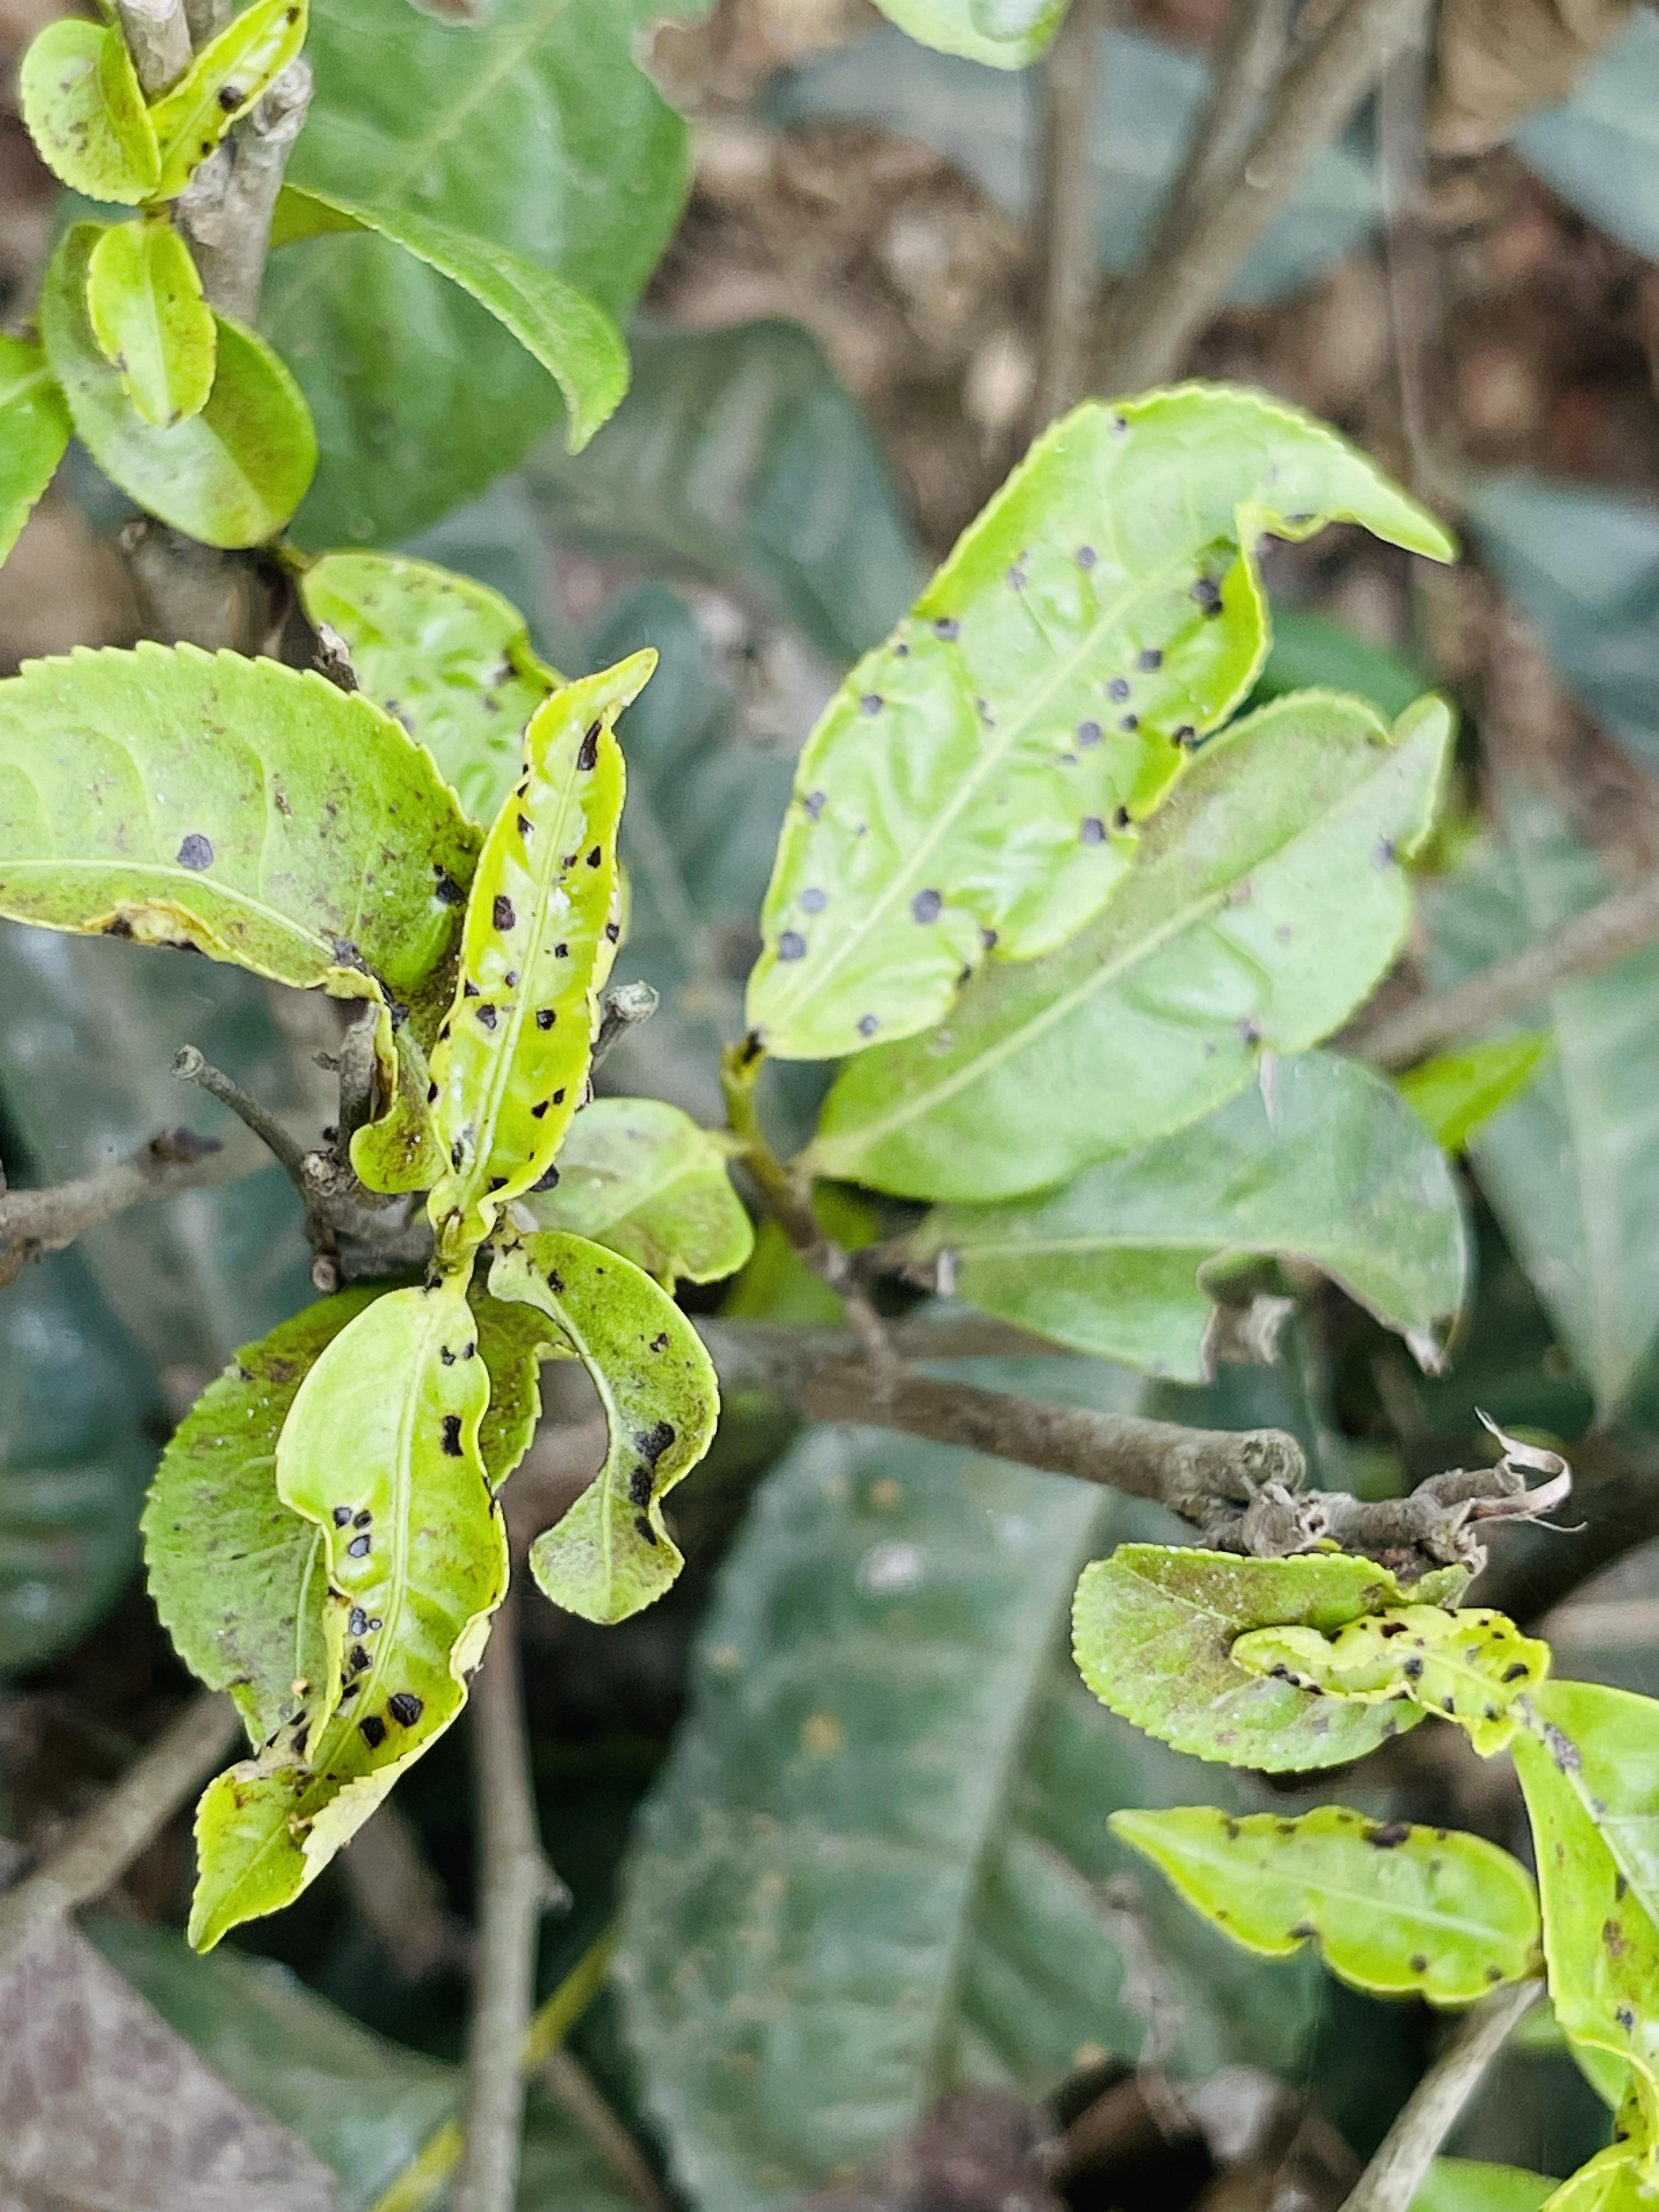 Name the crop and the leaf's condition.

tea, helopeltis
